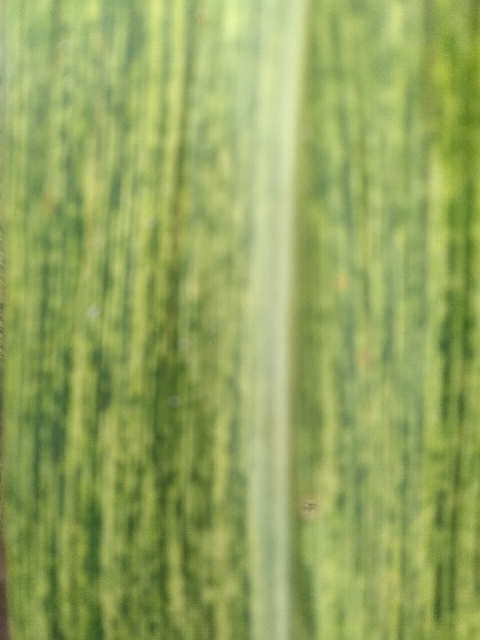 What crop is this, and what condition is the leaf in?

maize, maize streak virus
